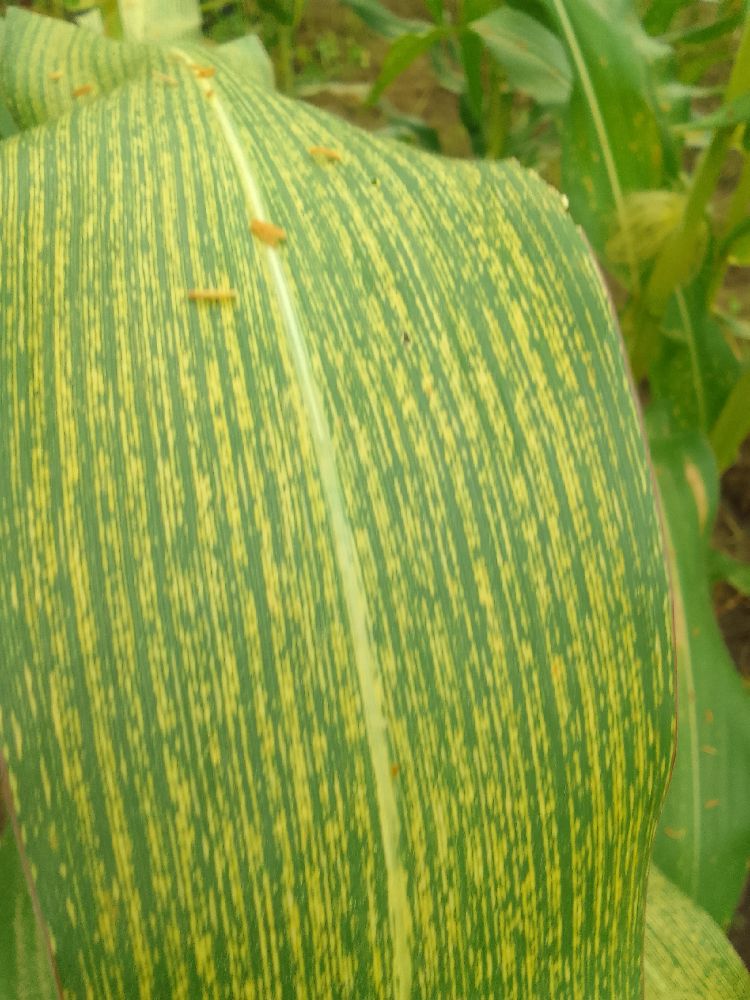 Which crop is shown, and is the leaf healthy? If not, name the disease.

maize, maize streak virus
